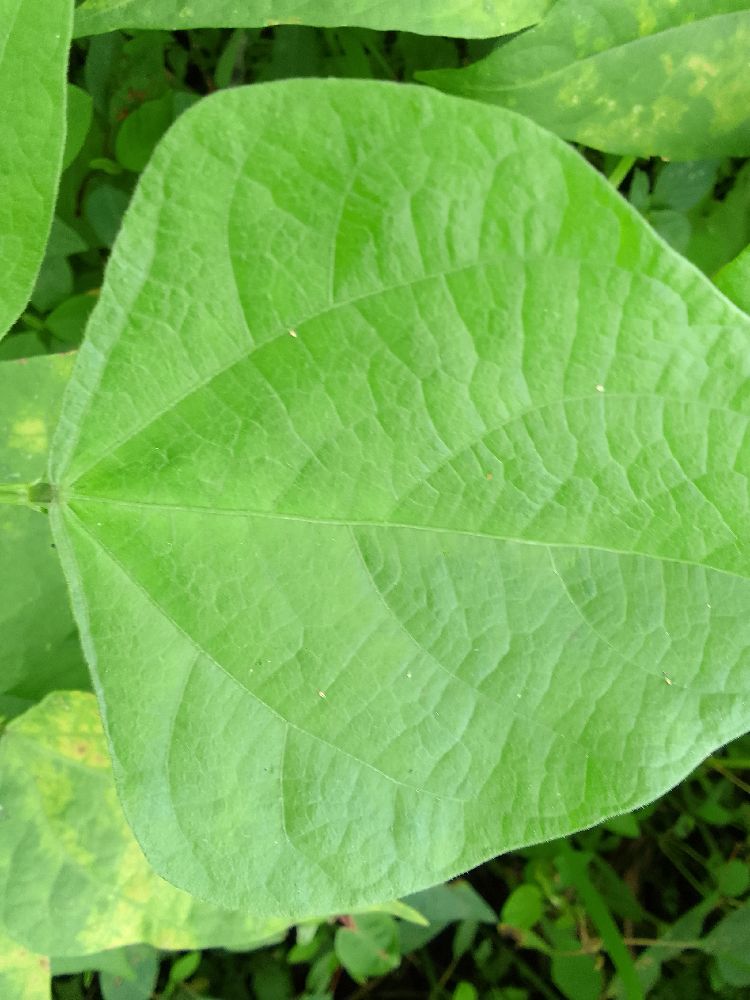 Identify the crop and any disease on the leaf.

common bean, healthy
